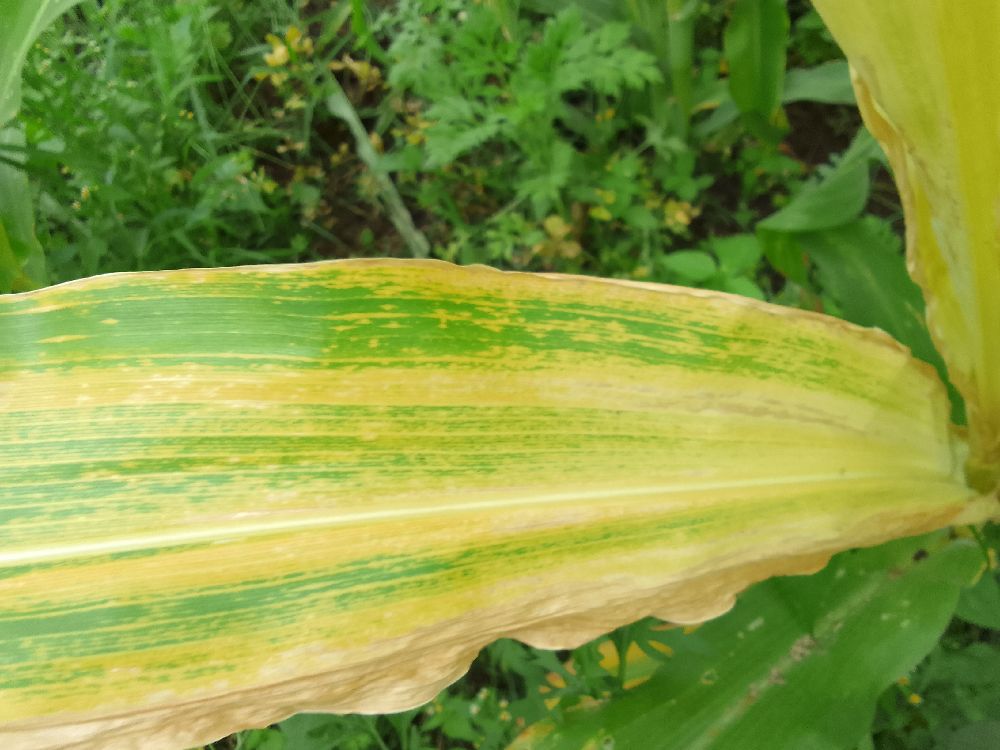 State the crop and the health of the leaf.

maize, maize lethal necrosis
